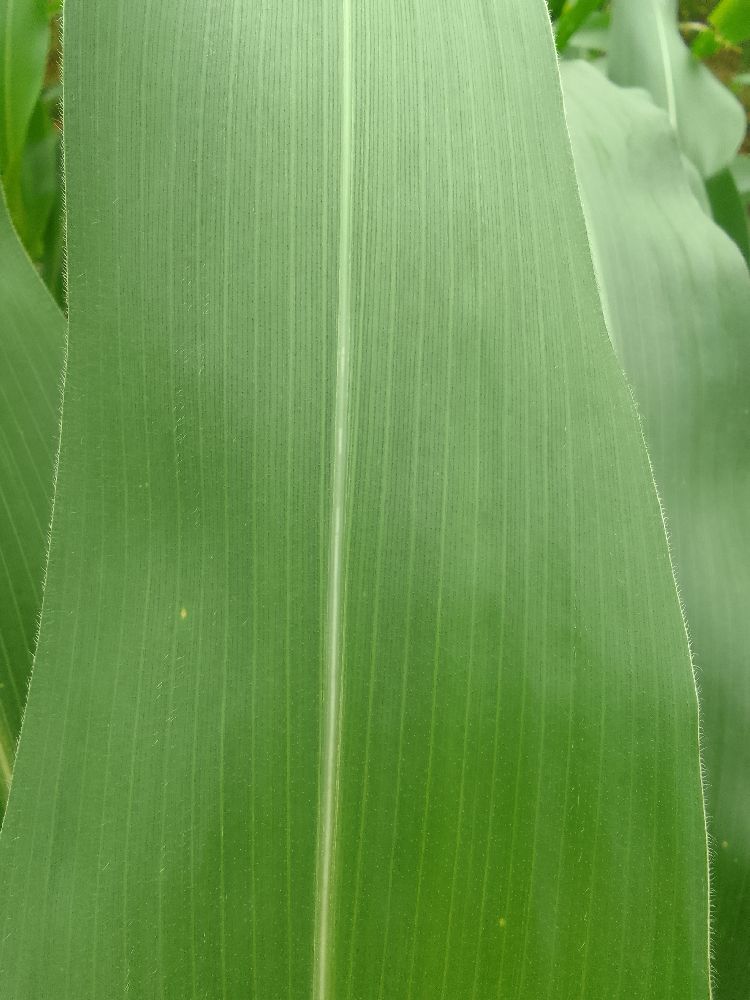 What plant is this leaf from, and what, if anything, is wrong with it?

maize, healthy
